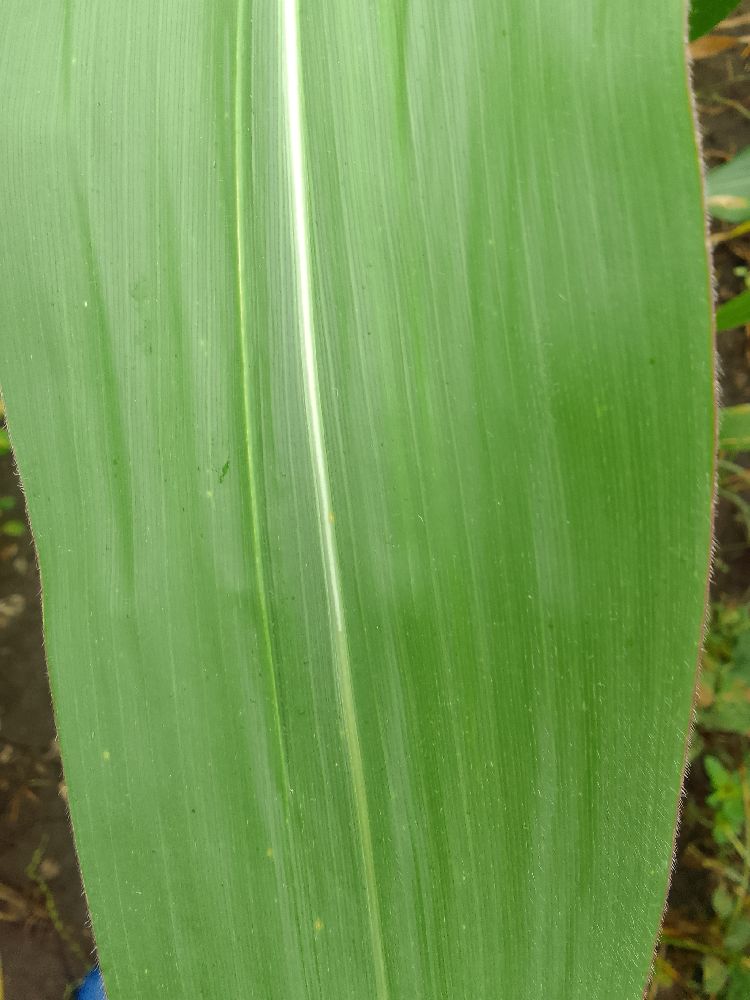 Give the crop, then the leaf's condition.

maize, healthy
